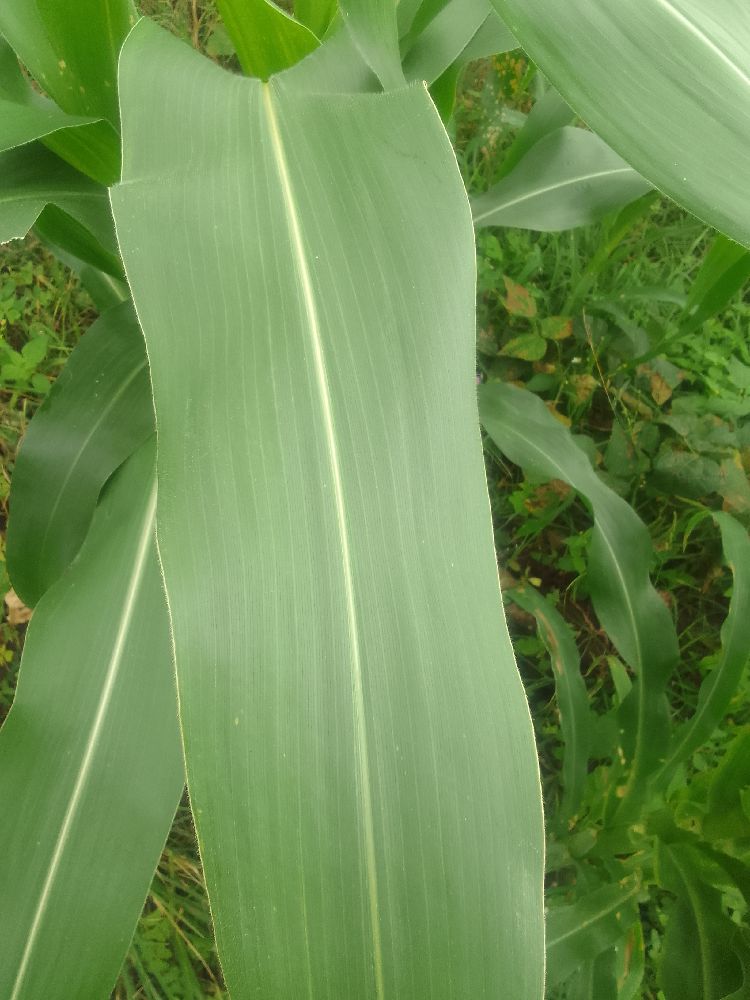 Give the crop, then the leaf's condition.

maize, healthy
